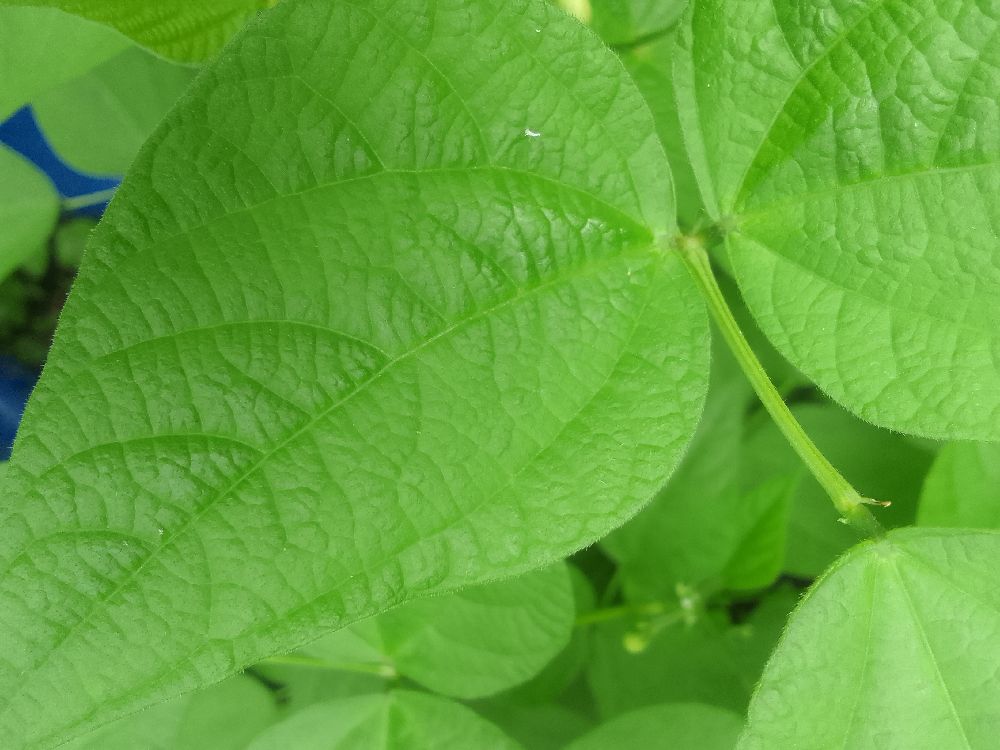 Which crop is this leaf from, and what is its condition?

common bean, healthy
